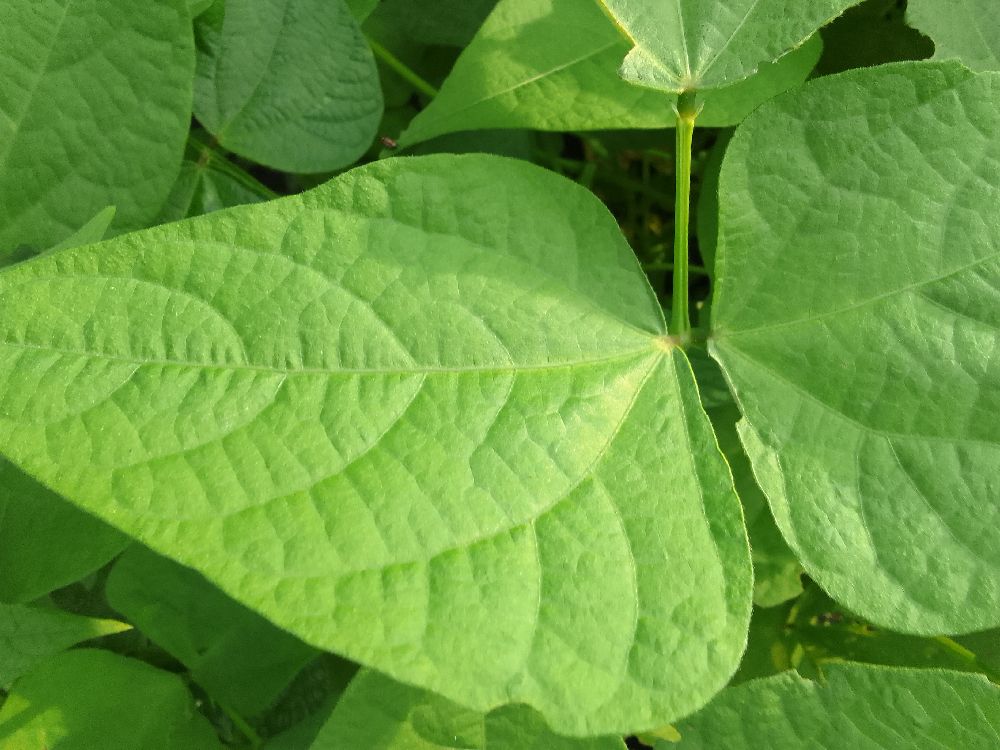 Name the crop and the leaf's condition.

common bean, healthy
